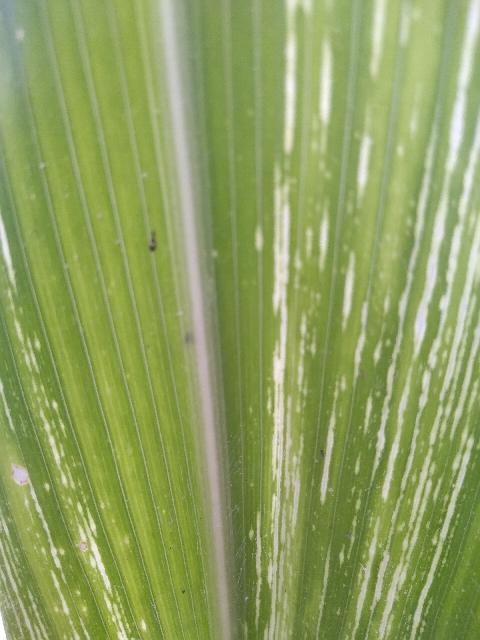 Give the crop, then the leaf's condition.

maize, maize streak virus
